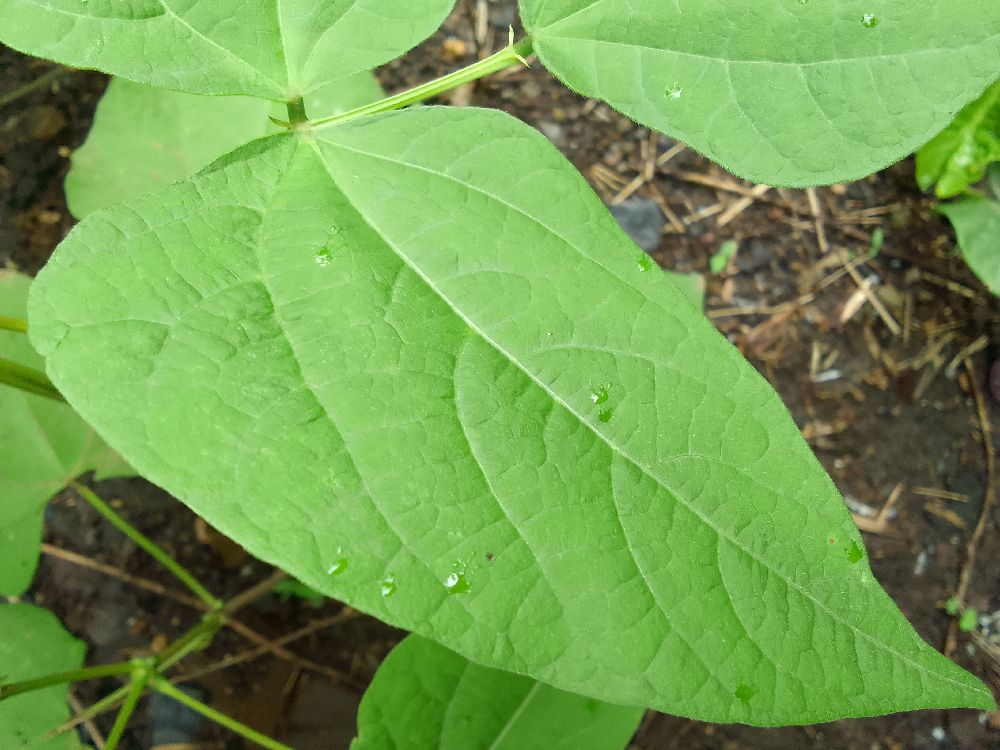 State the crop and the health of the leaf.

common bean, healthy
